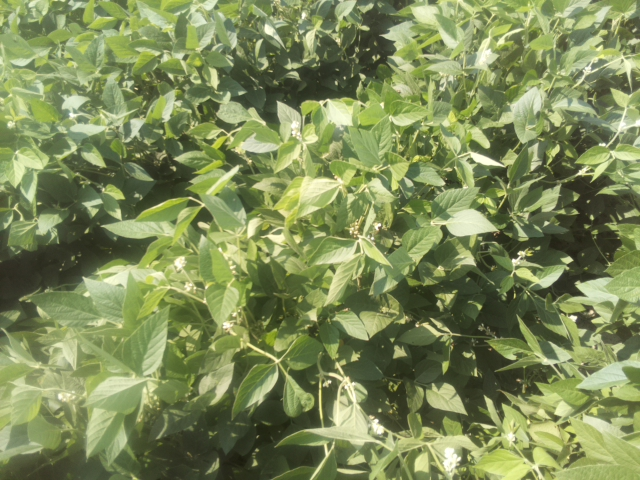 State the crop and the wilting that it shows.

soybean, leaves with no wilting
